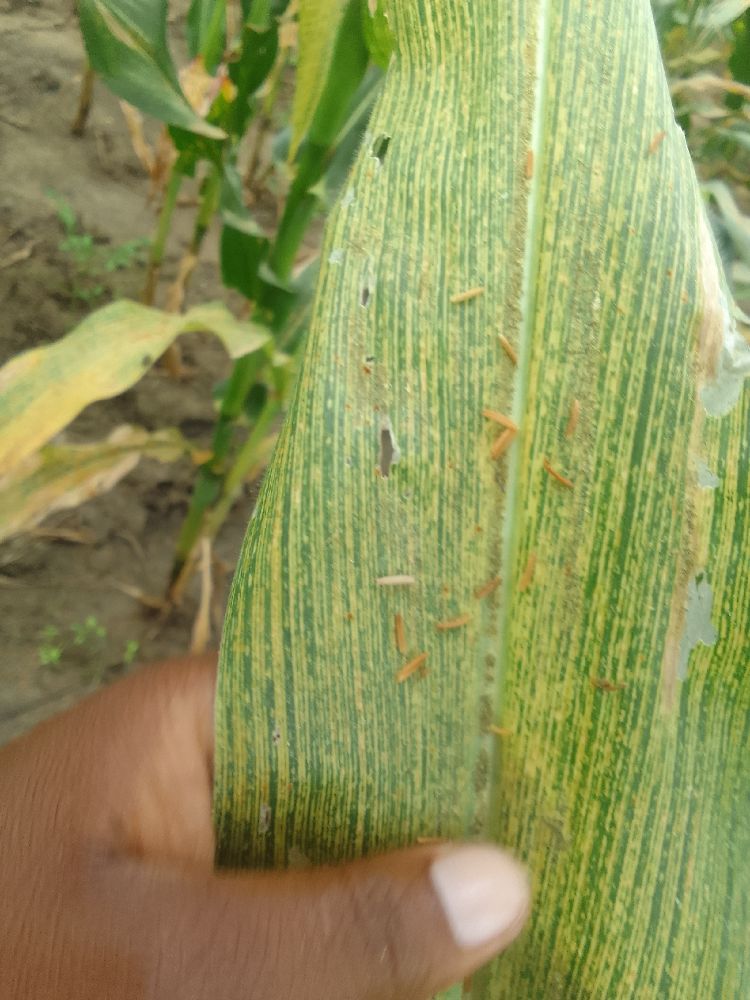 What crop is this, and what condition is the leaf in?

maize, maize streak virus
